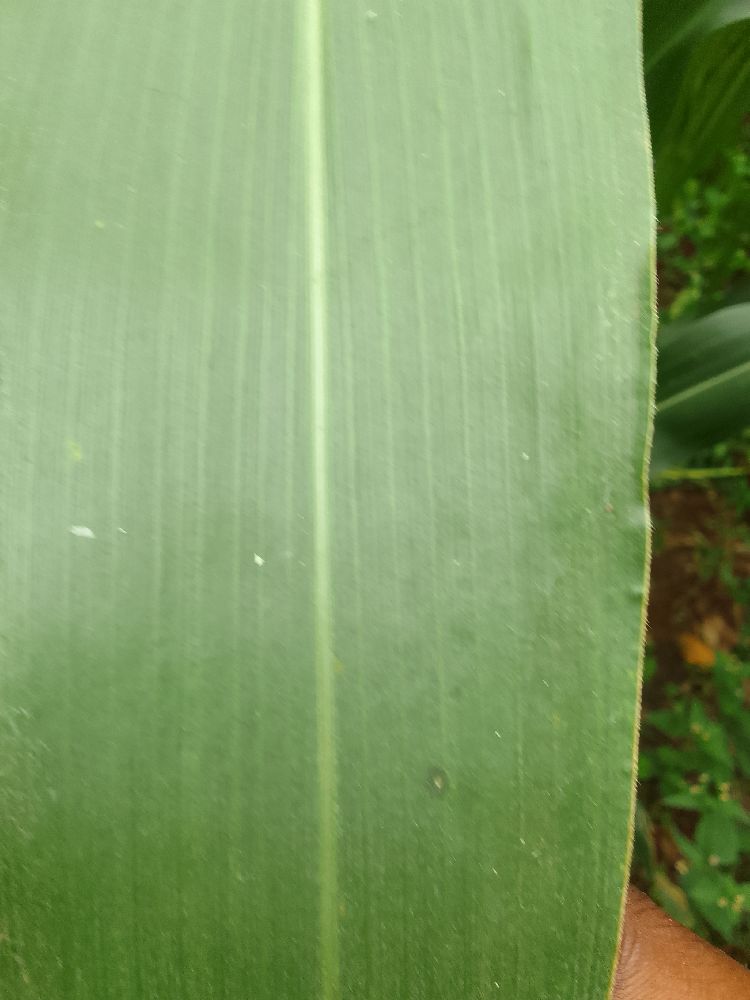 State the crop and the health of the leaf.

maize, healthy
